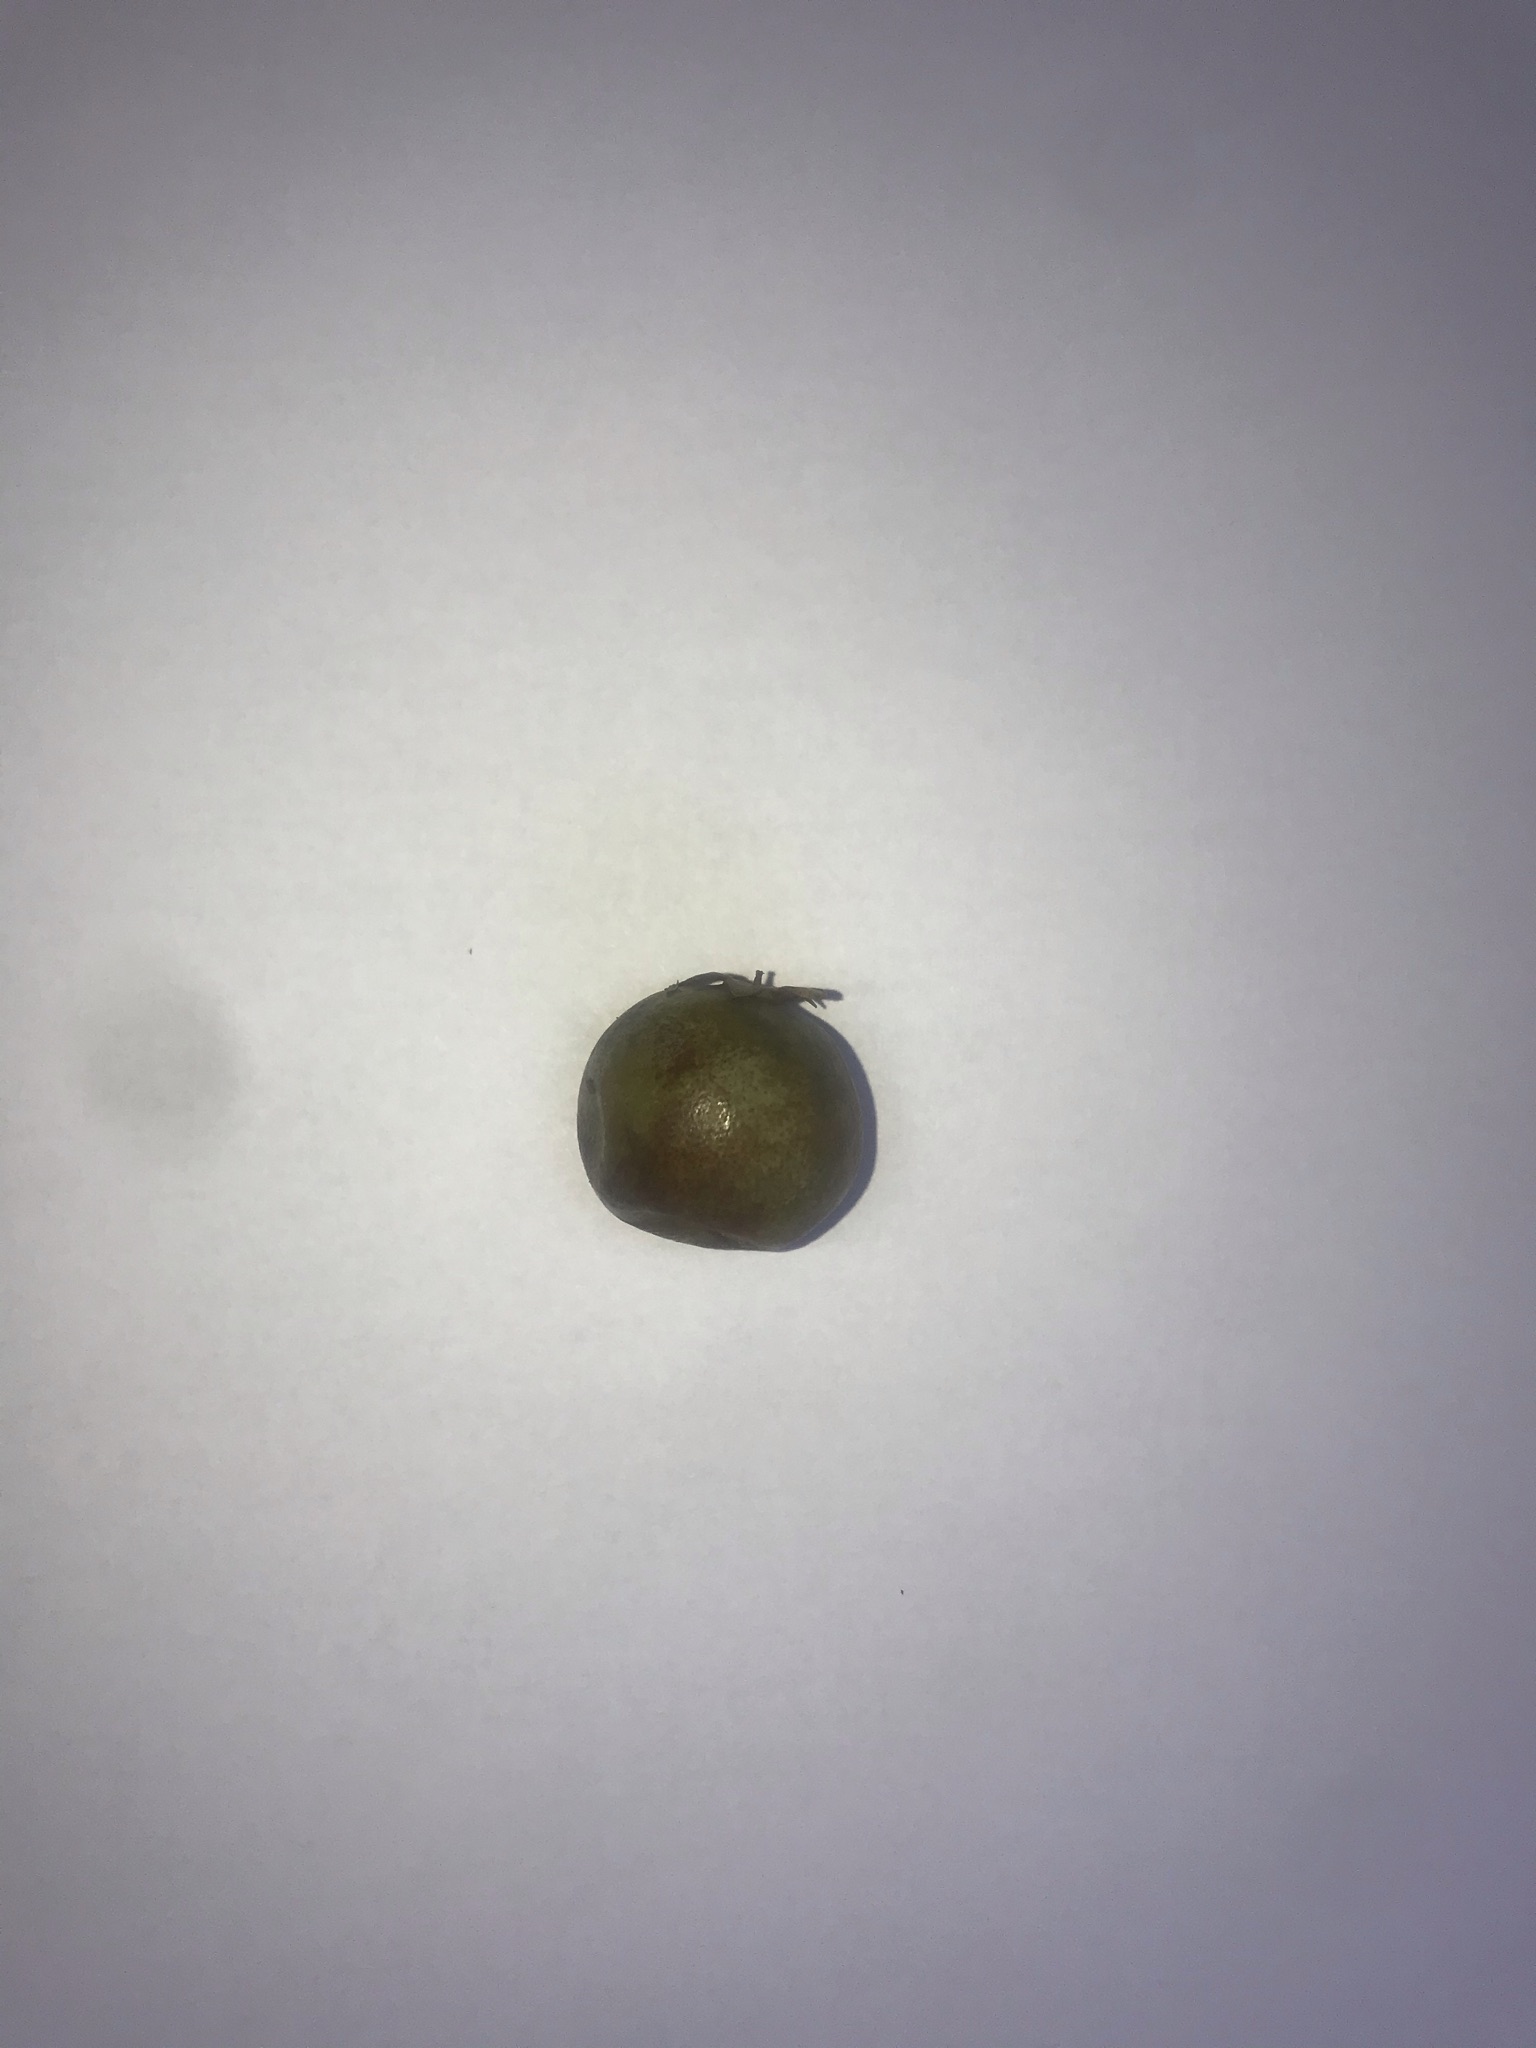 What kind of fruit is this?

gabiroba
